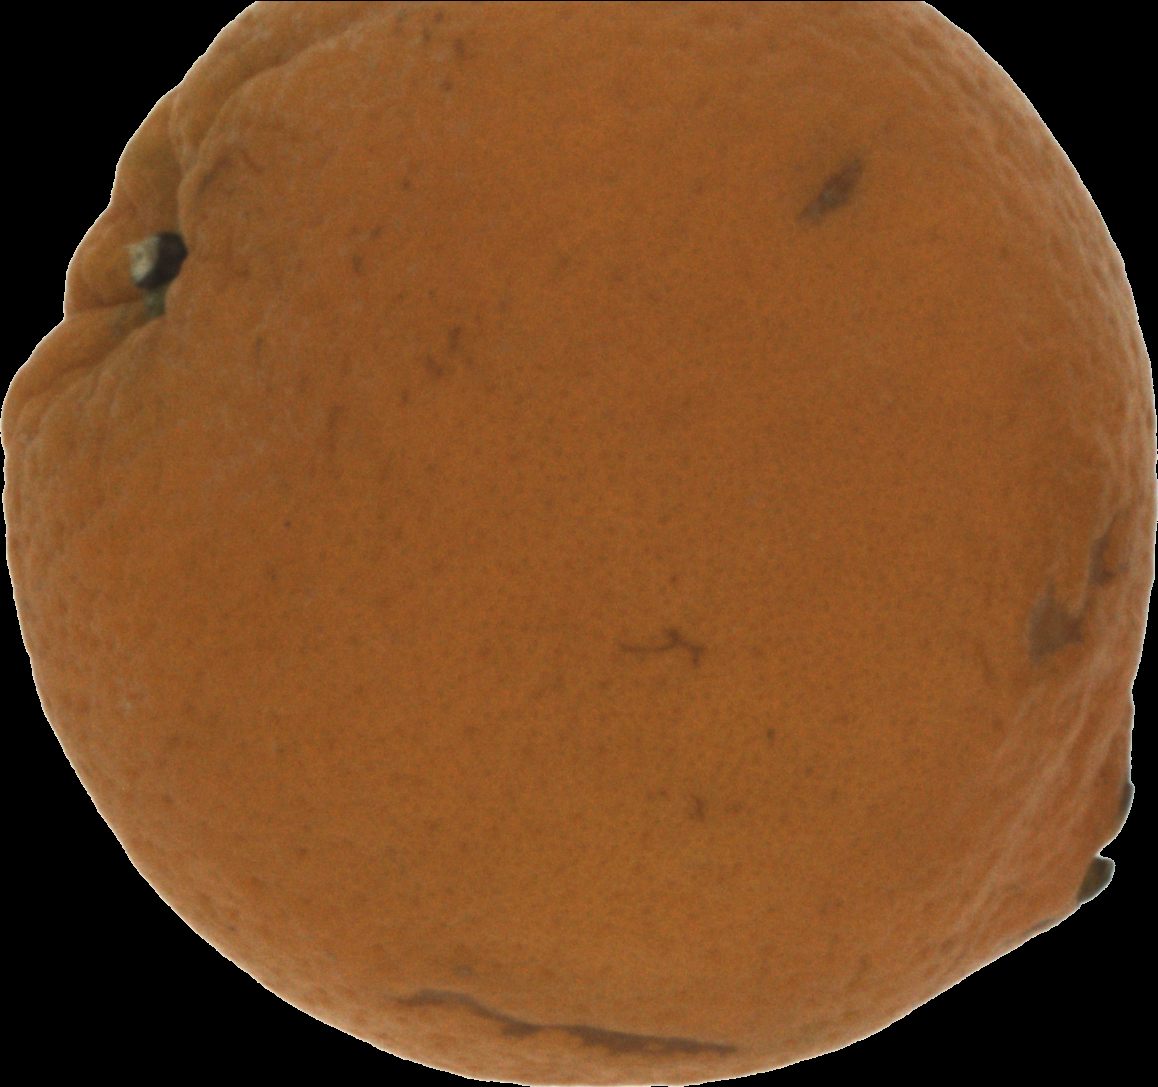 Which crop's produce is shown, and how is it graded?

orange, bad
